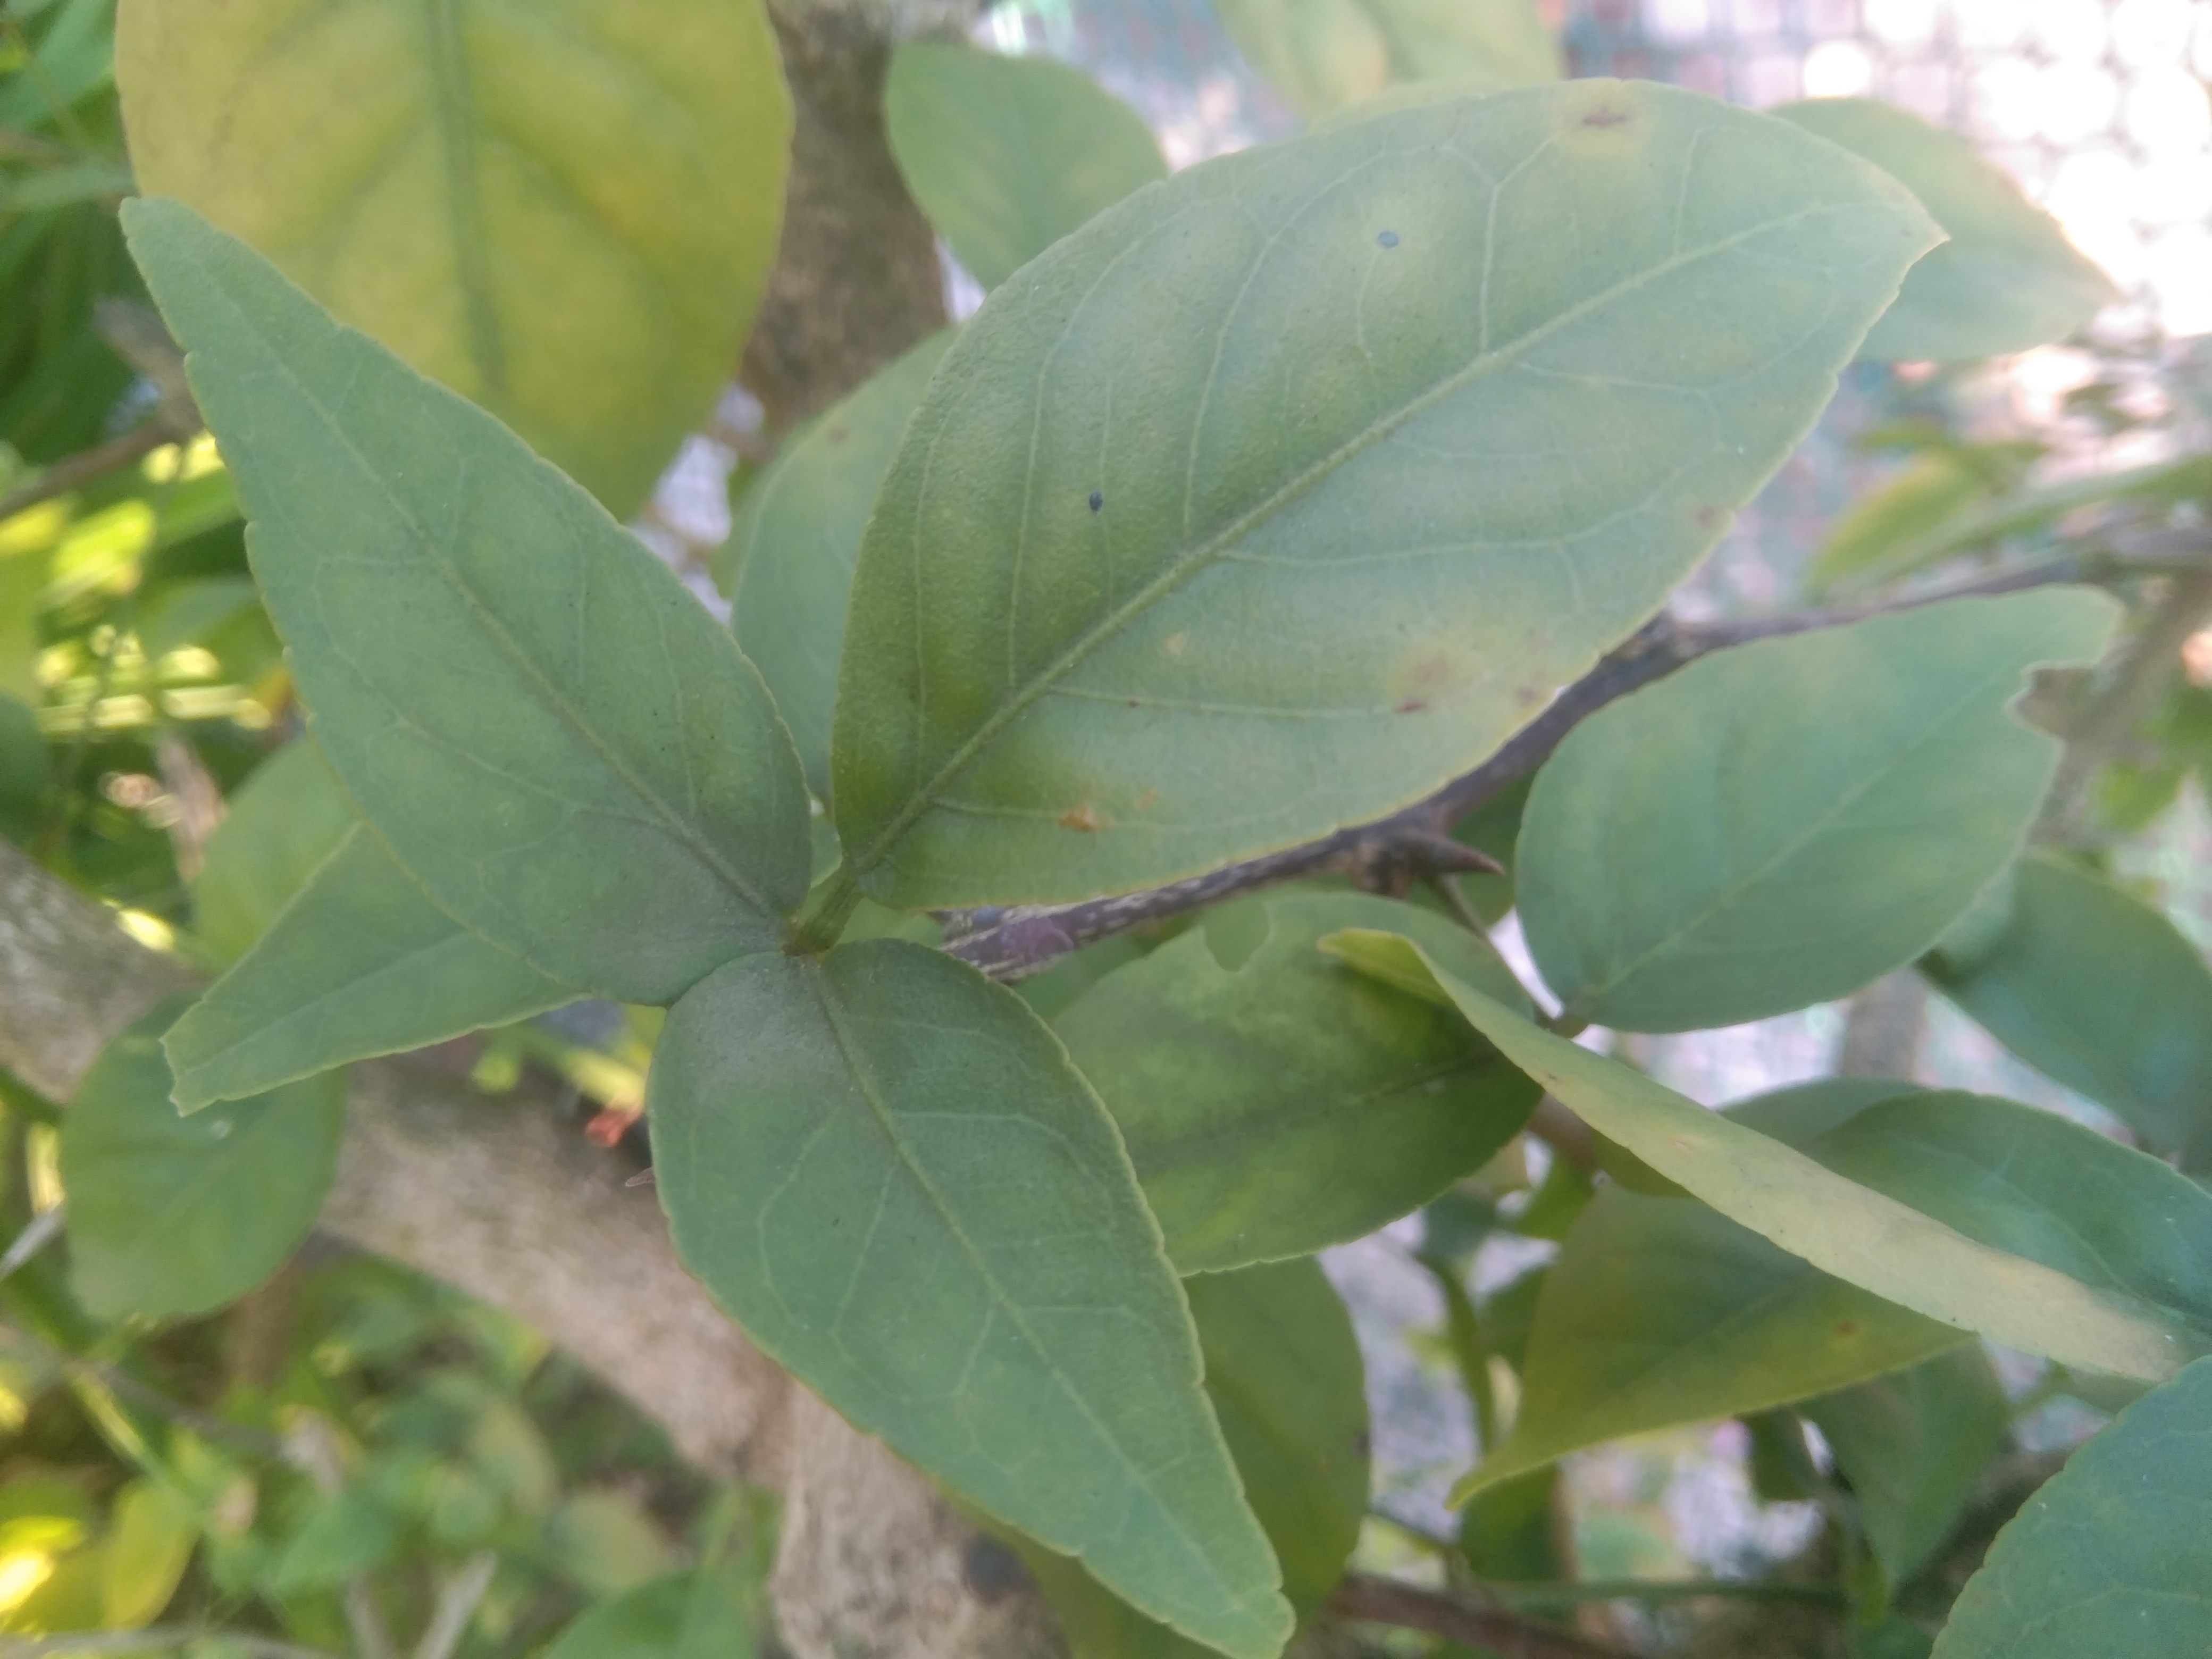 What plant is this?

wood apple
